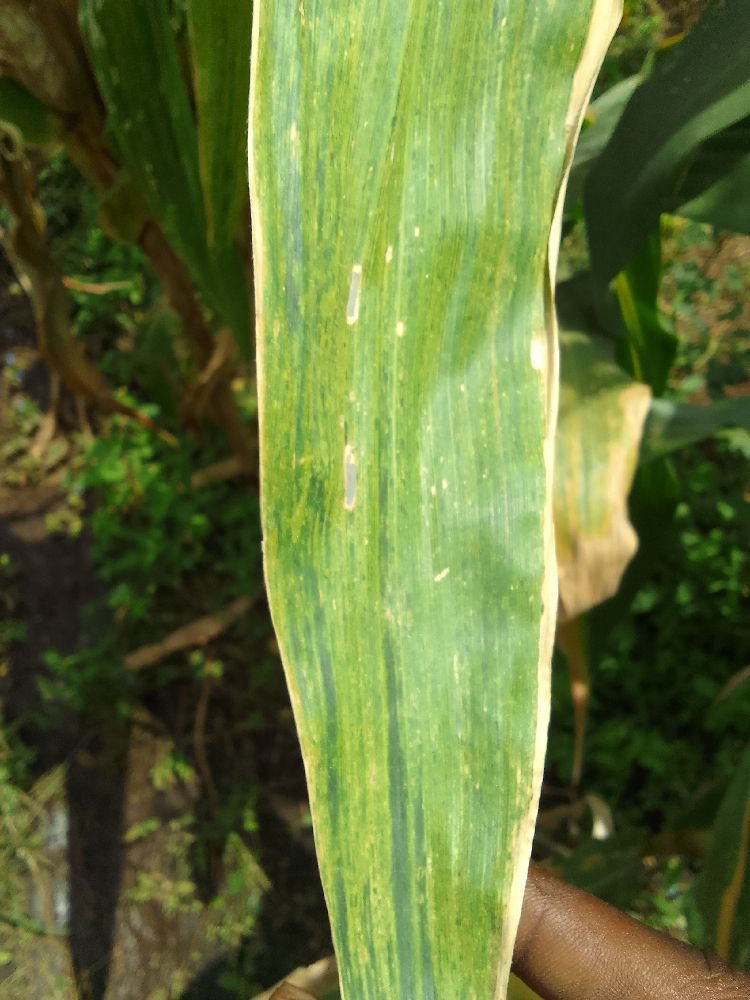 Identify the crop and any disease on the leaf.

maize, maize lethal necrosis
